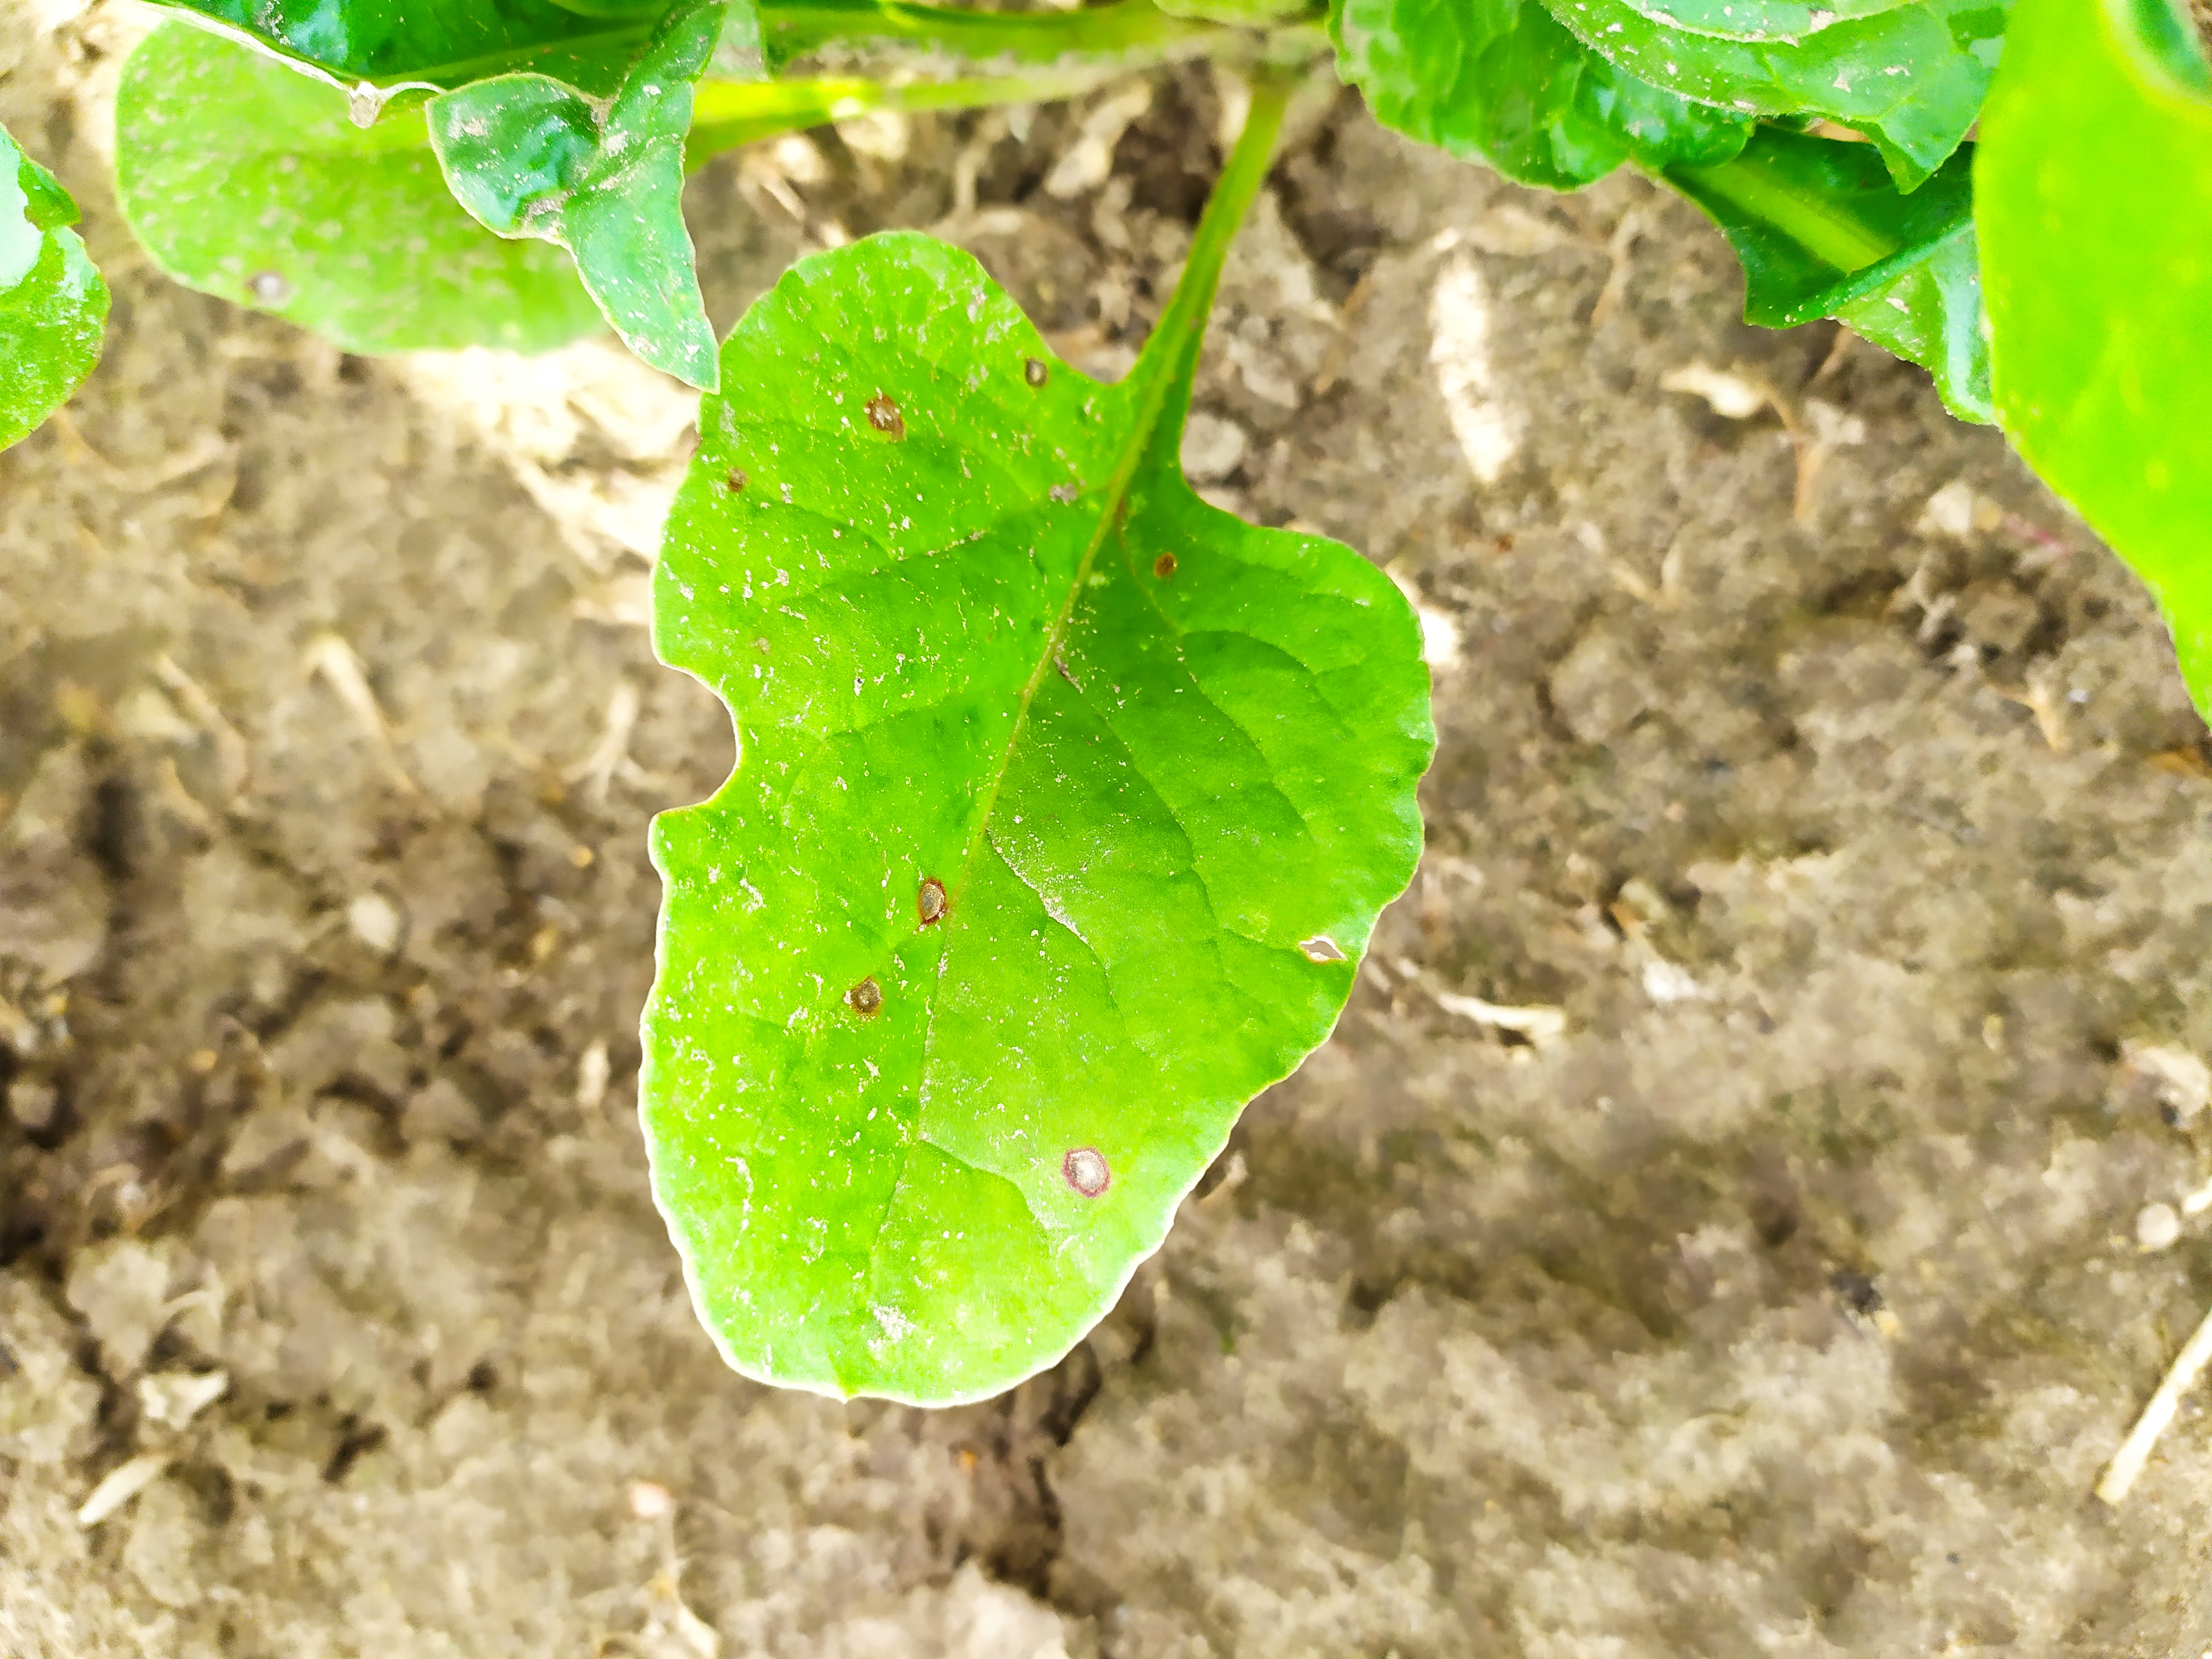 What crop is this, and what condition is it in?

beet, cercospora
